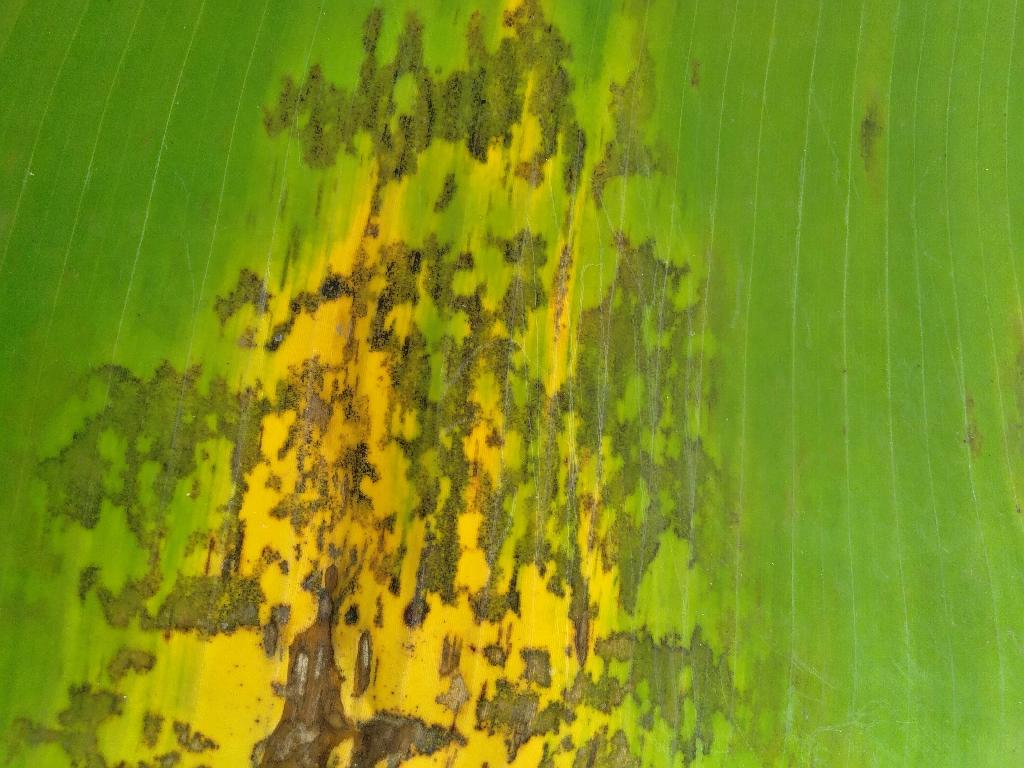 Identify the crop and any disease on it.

banana, black sigatoka
